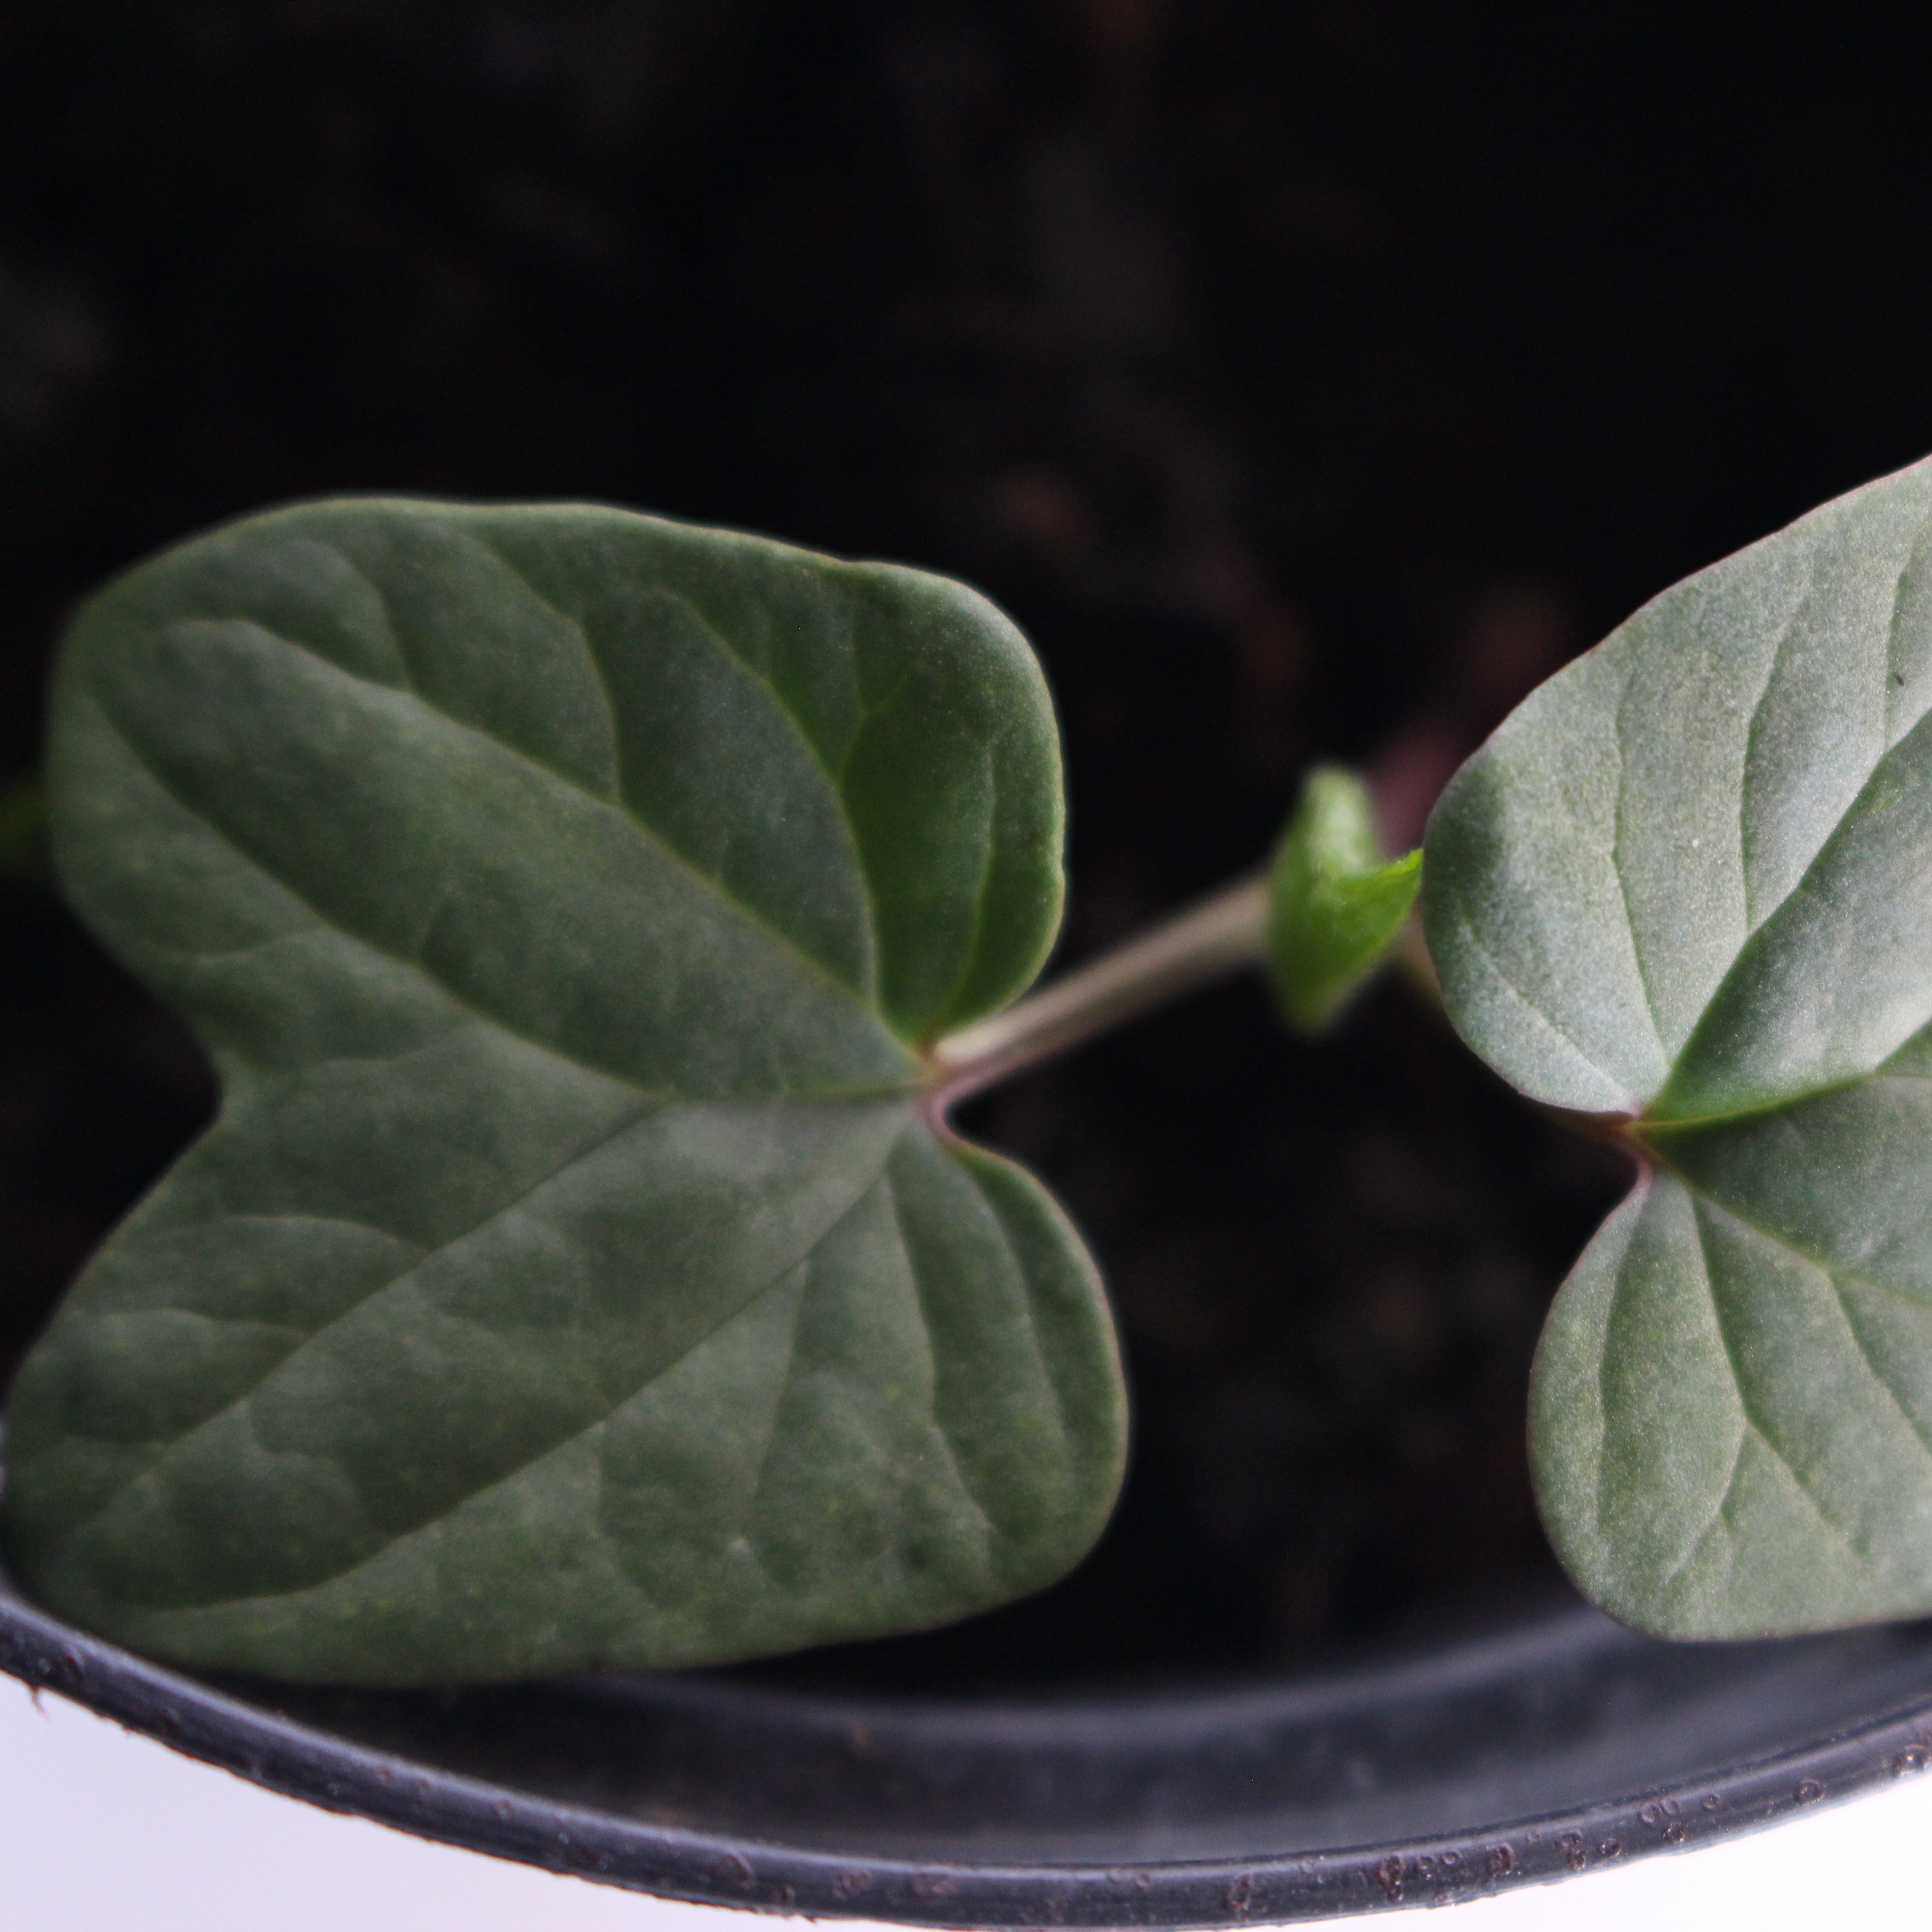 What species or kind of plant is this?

Convolvulus arvensis
